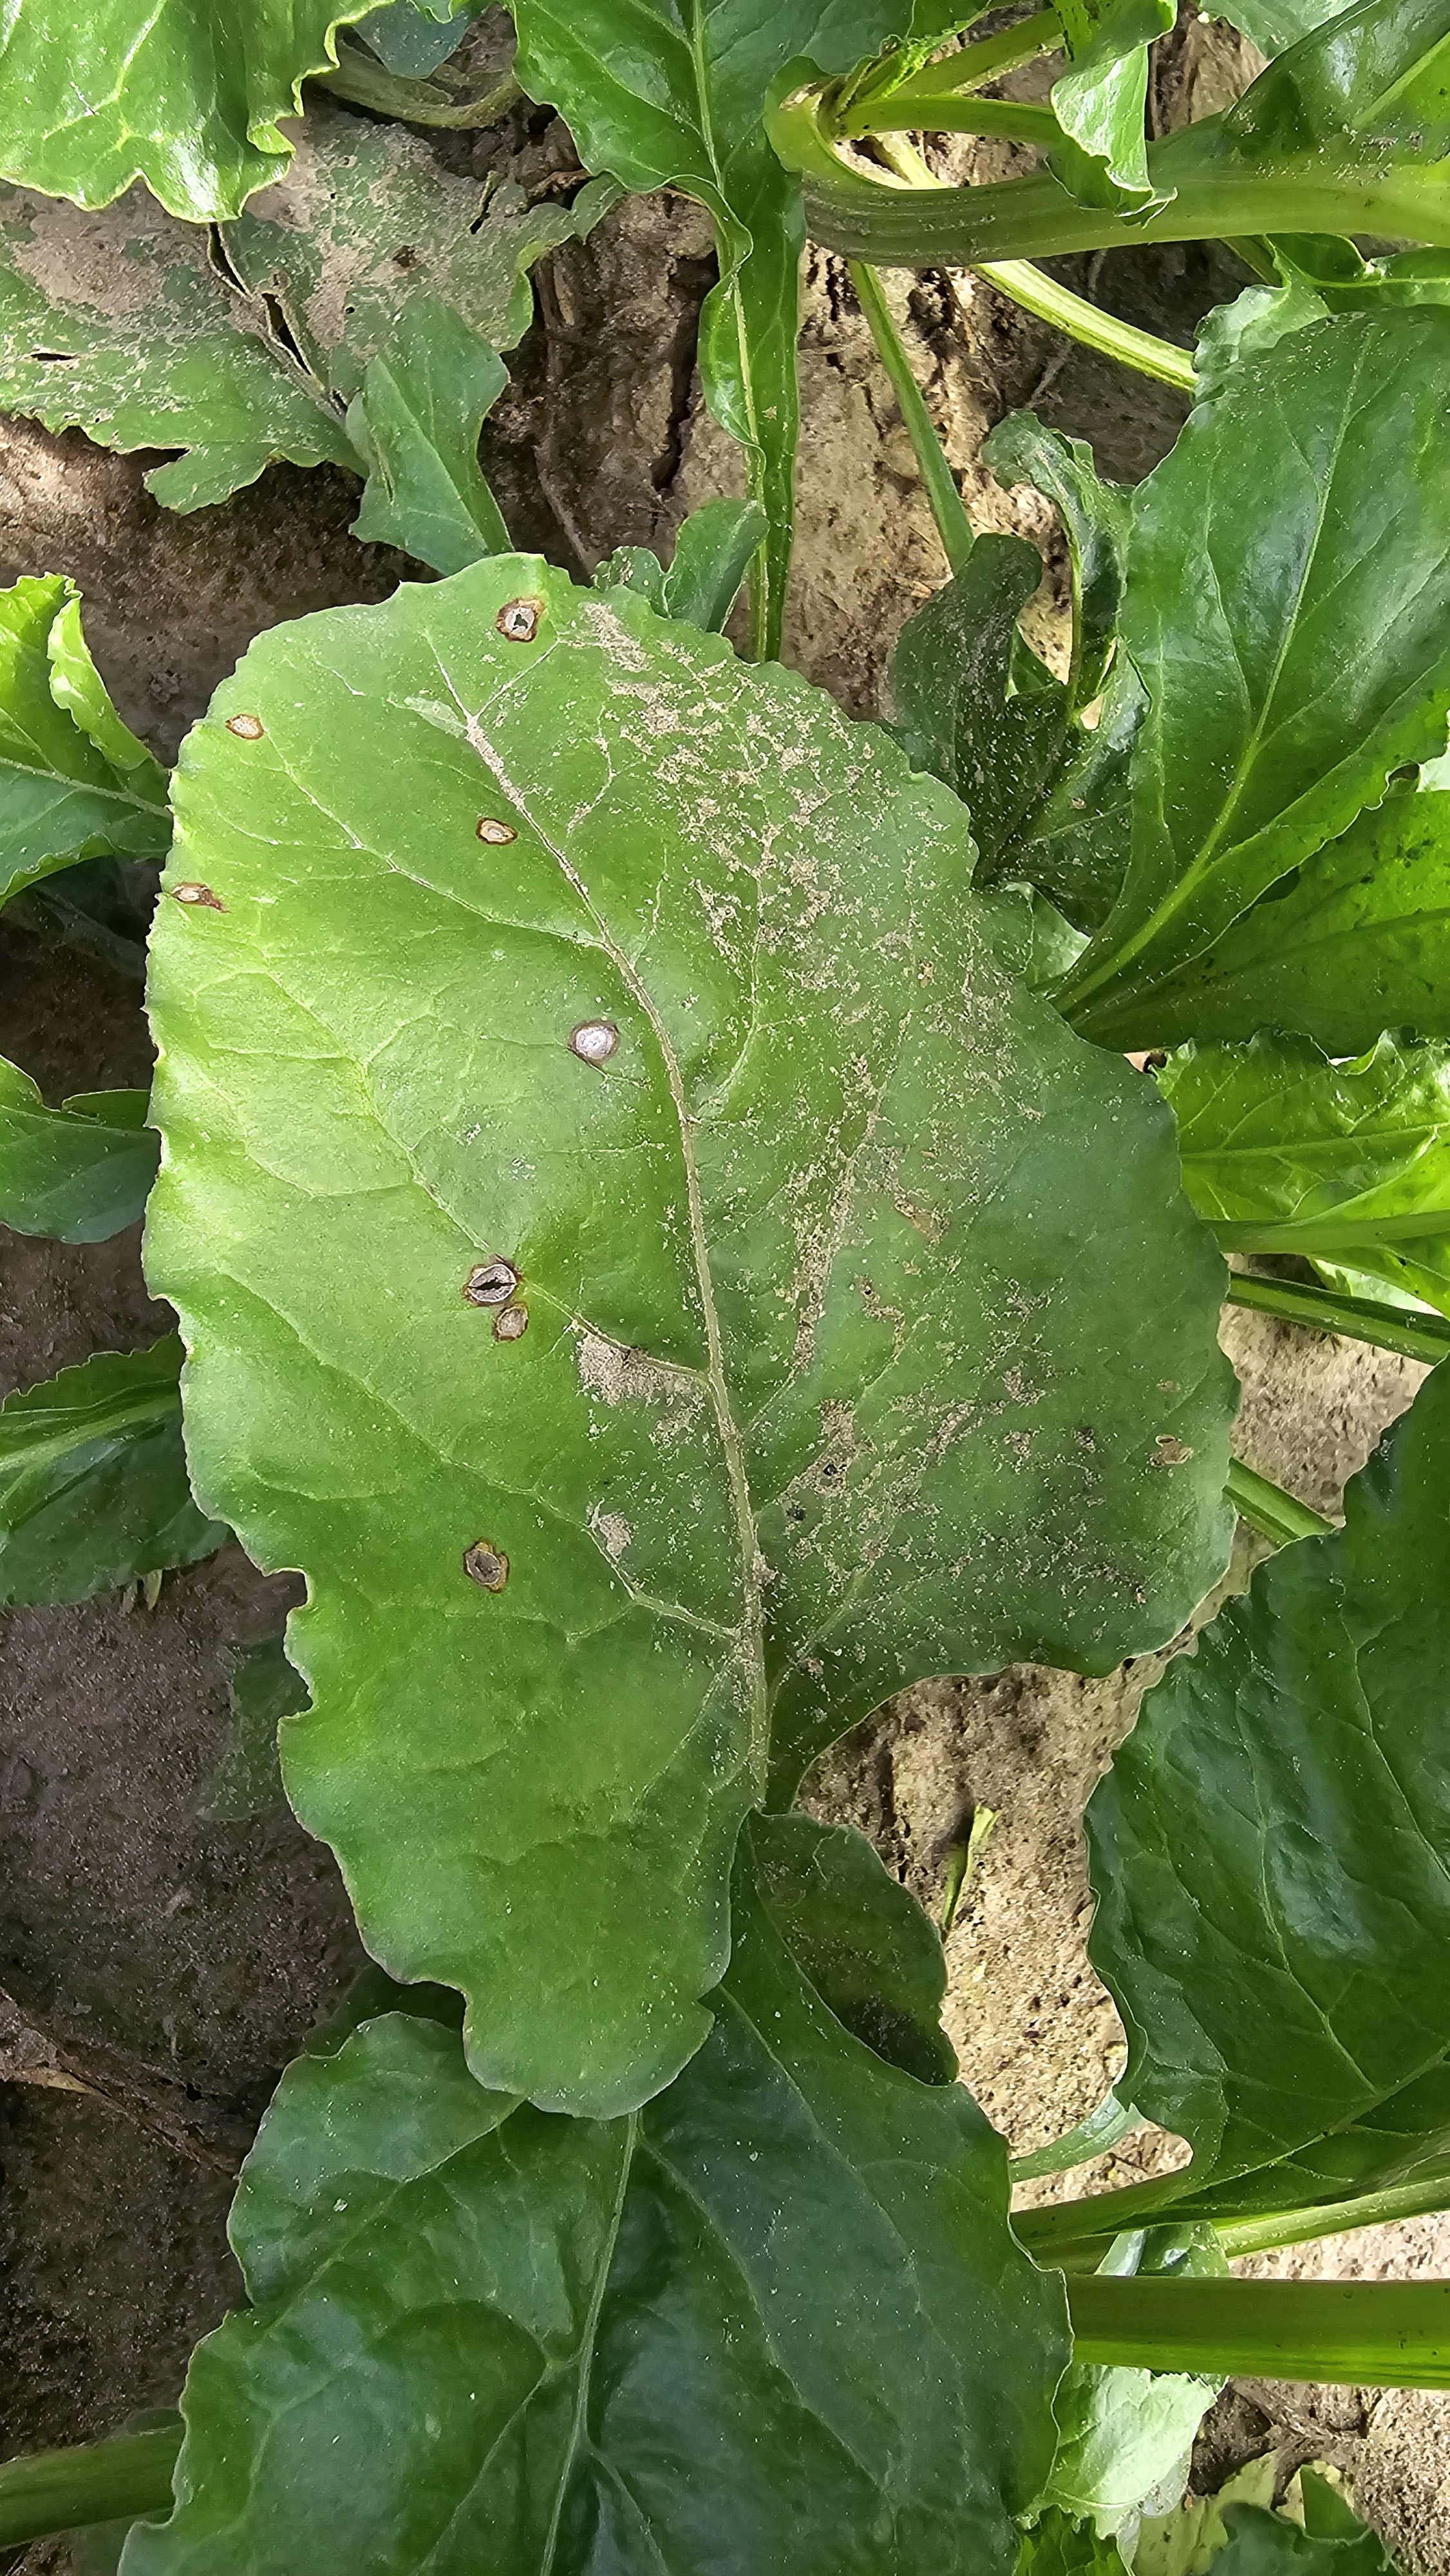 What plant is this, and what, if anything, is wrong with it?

beet, cercospora
